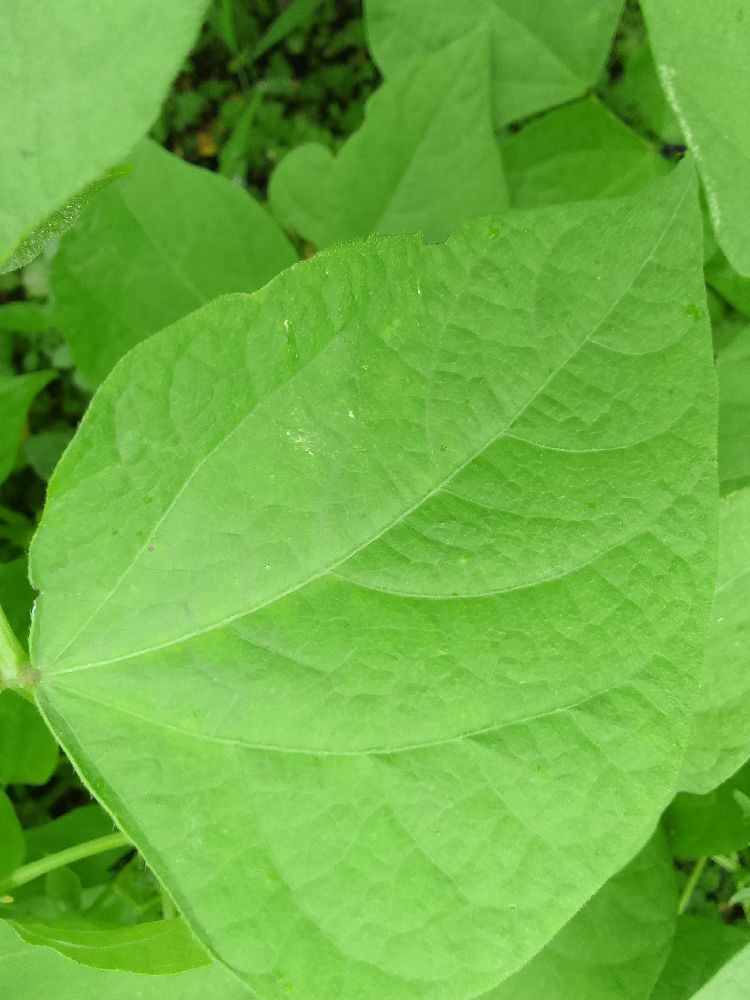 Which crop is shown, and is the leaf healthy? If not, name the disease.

common bean, healthy
